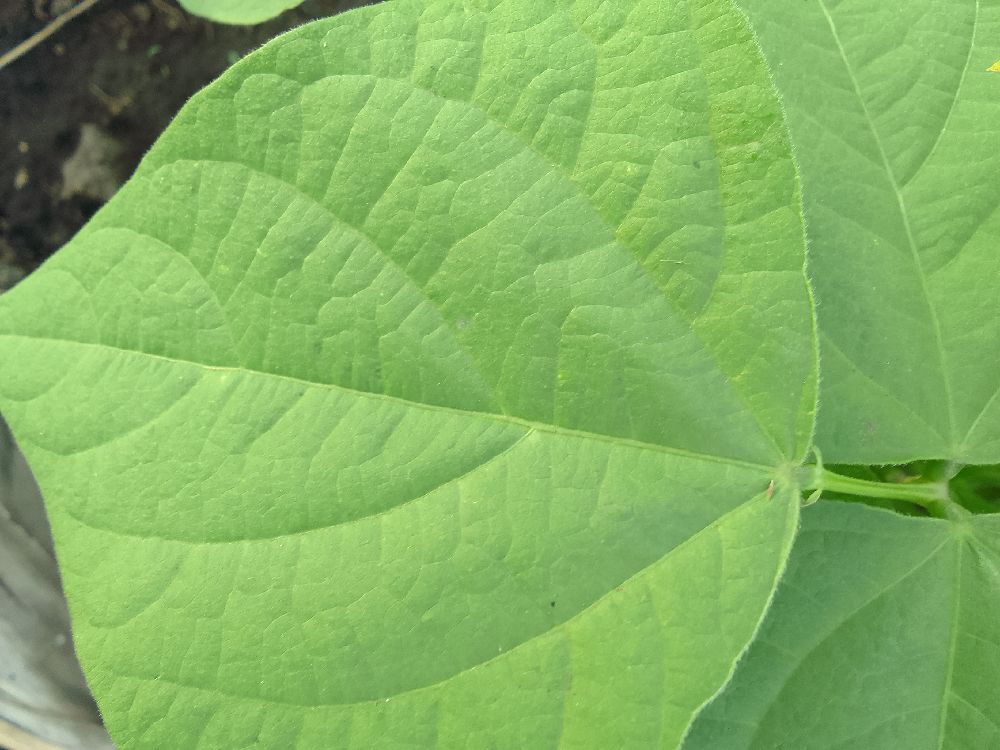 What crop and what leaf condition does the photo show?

common bean, healthy
